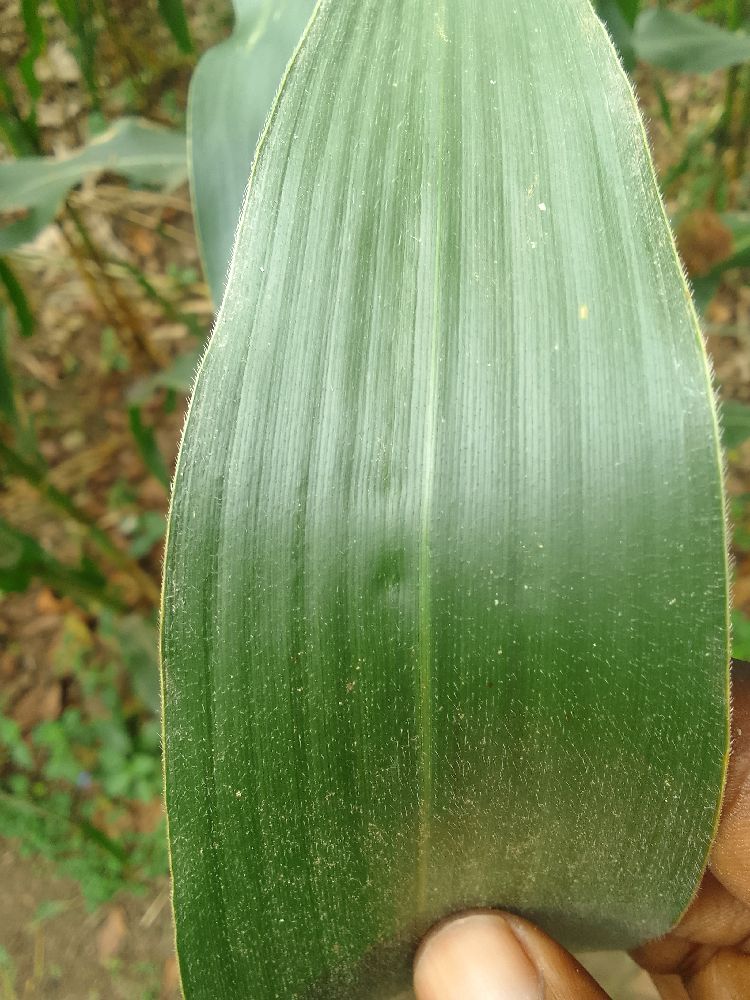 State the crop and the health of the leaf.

maize, healthy
